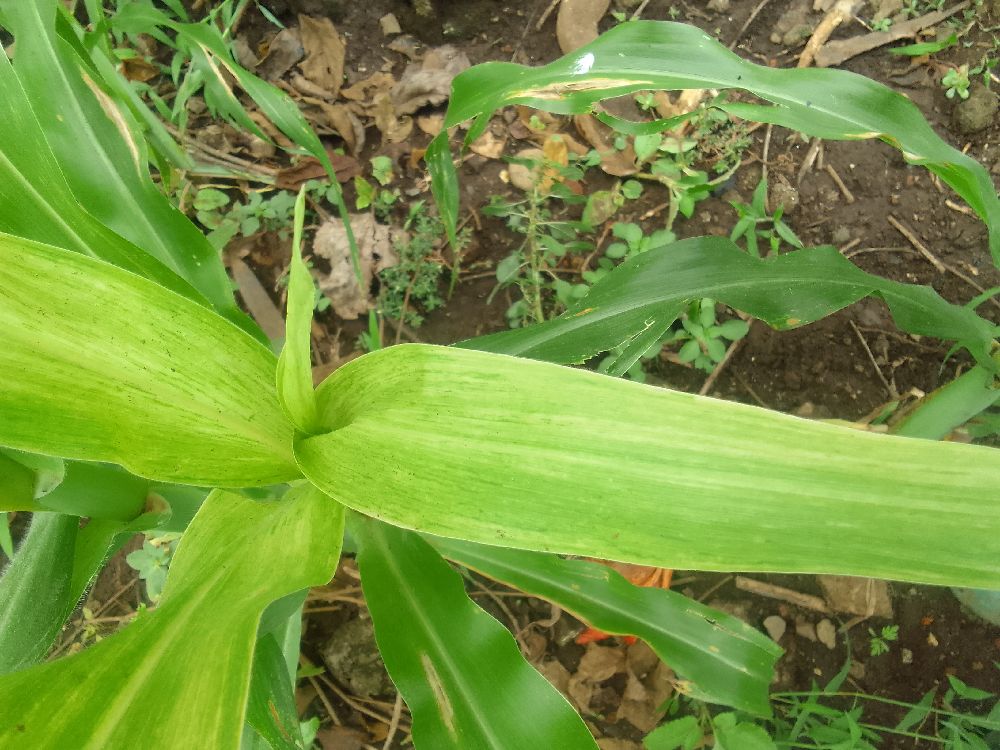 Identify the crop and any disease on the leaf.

maize, maize lethal necrosis
